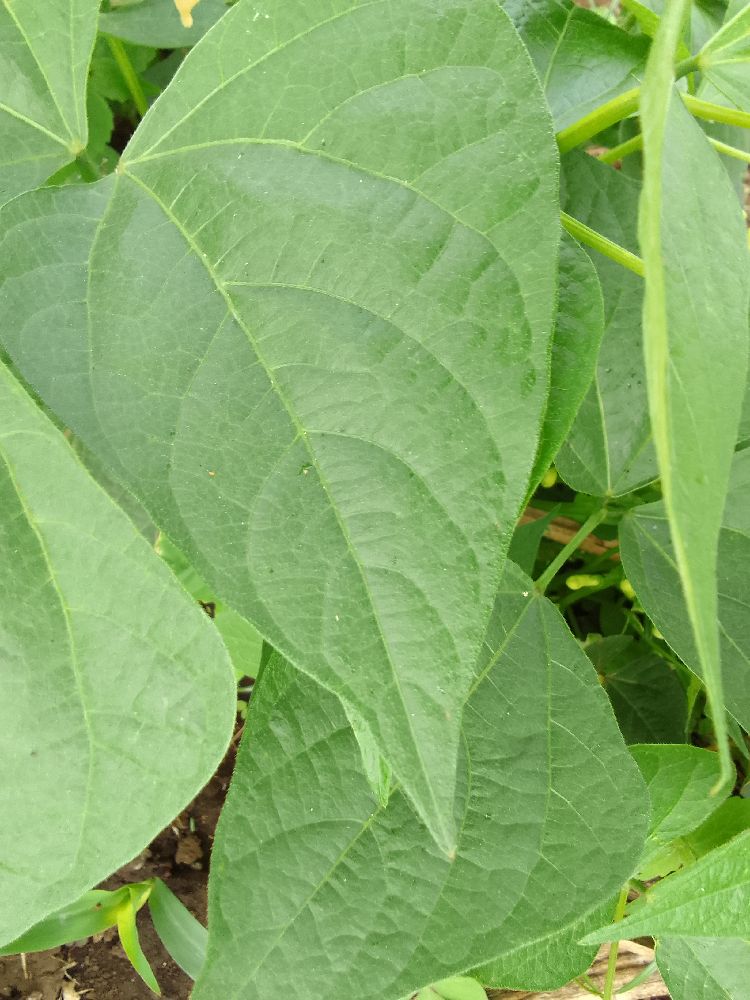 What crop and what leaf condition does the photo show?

common bean, healthy
